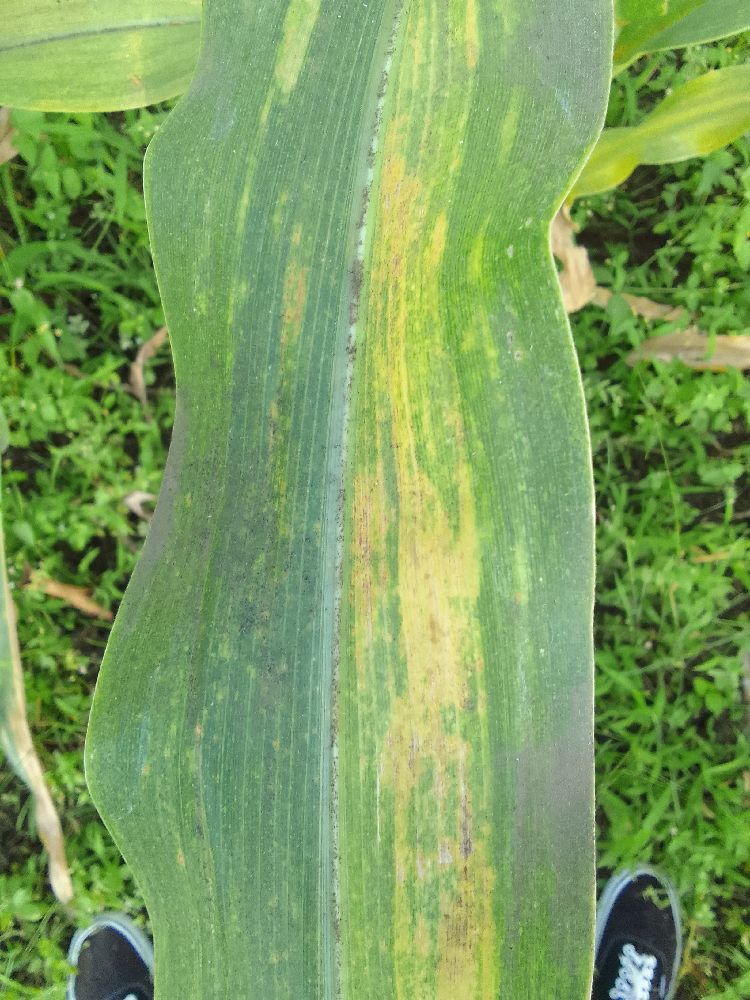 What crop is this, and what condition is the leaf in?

maize, maize lethal necrosis
